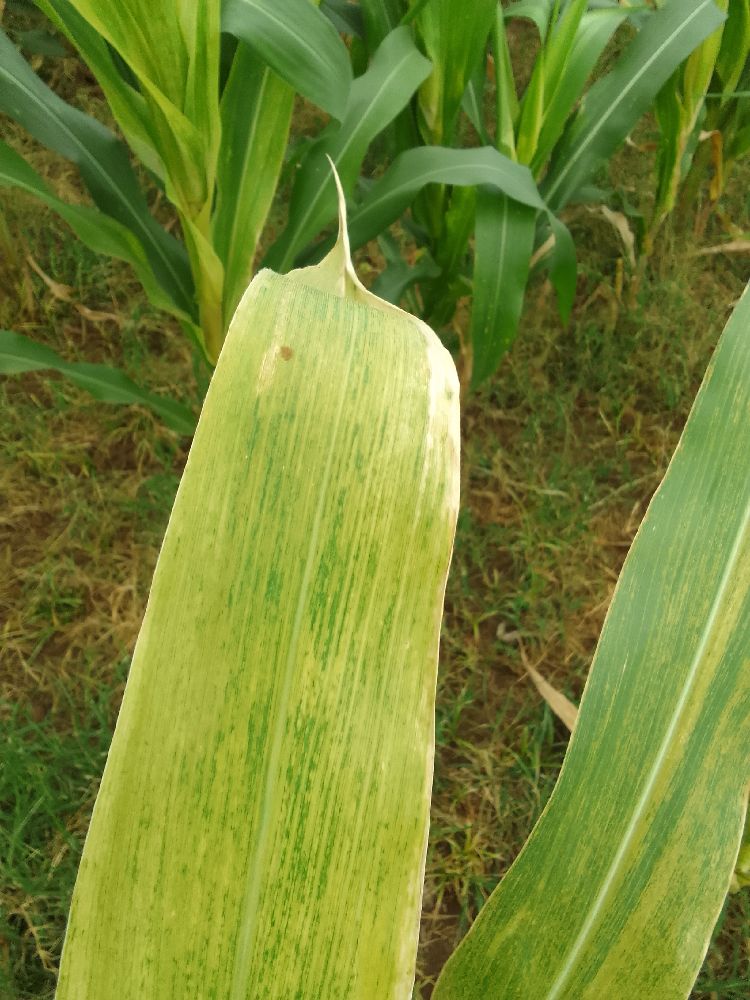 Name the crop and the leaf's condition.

maize, maize lethal necrosis
